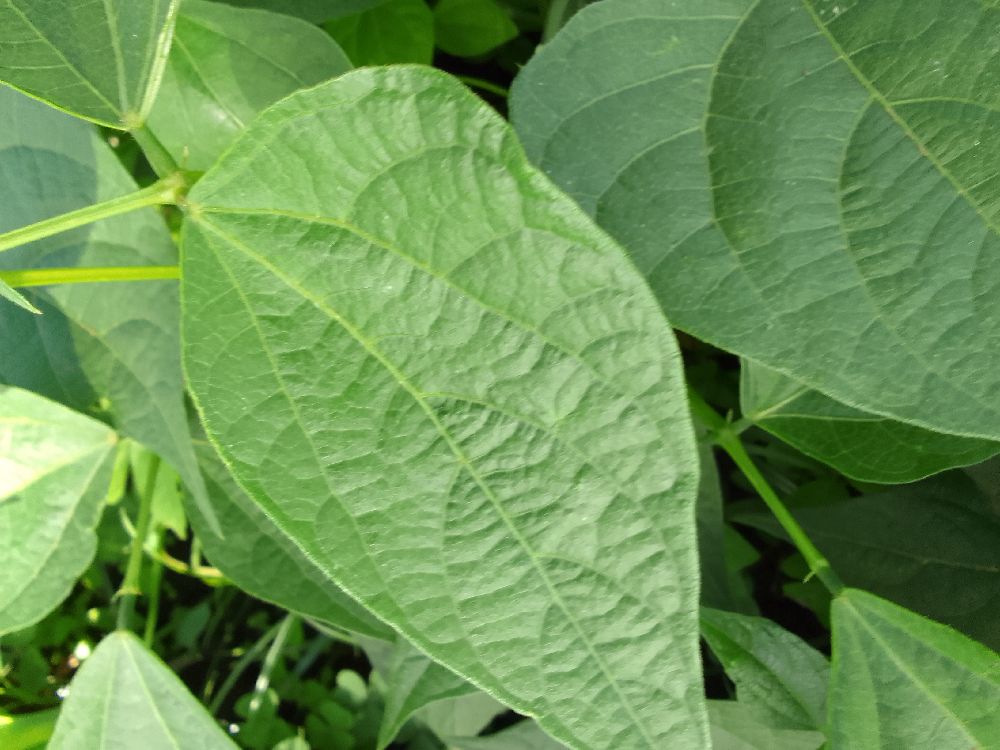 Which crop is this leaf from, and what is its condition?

common bean, healthy
